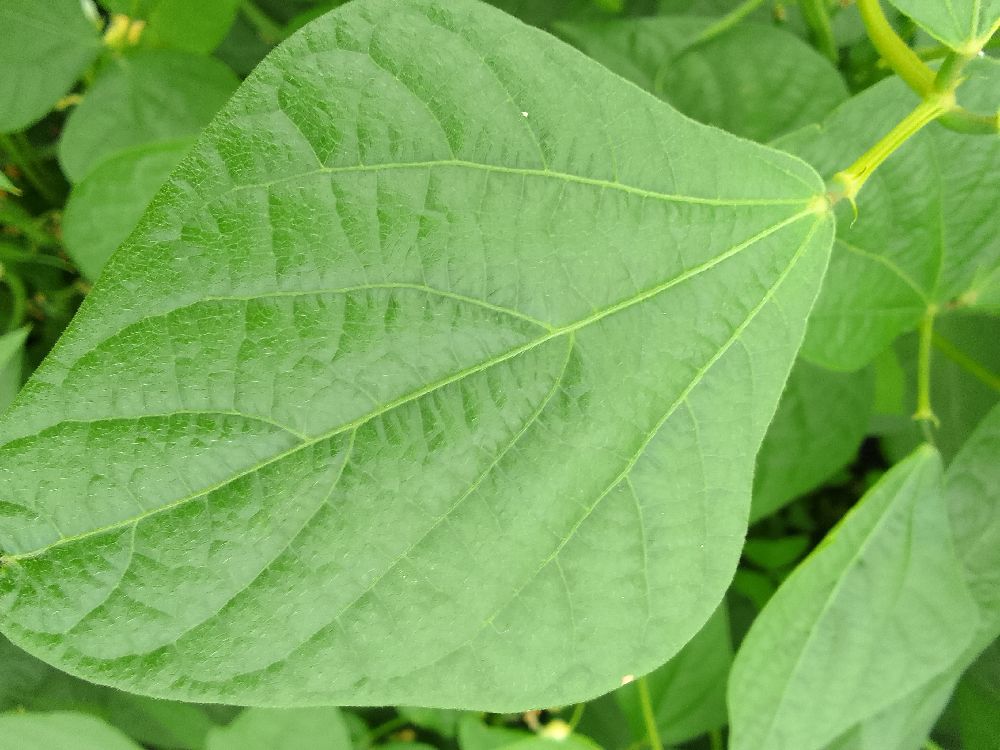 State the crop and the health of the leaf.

common bean, healthy
